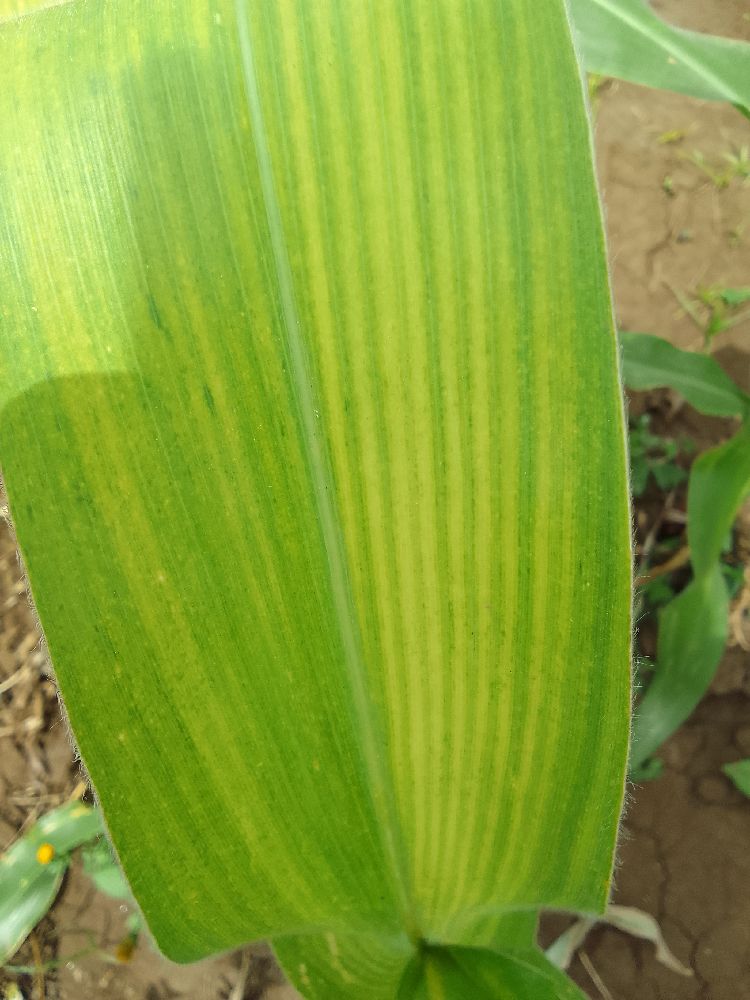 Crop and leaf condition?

maize, maize lethal necrosis
